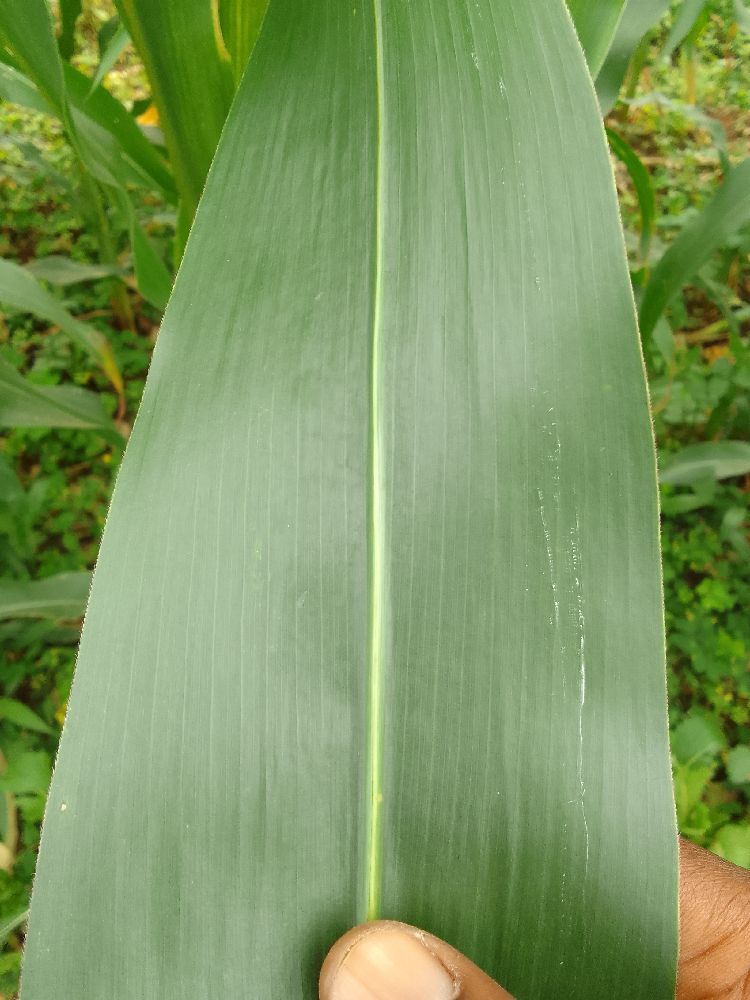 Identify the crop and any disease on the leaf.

maize, healthy
